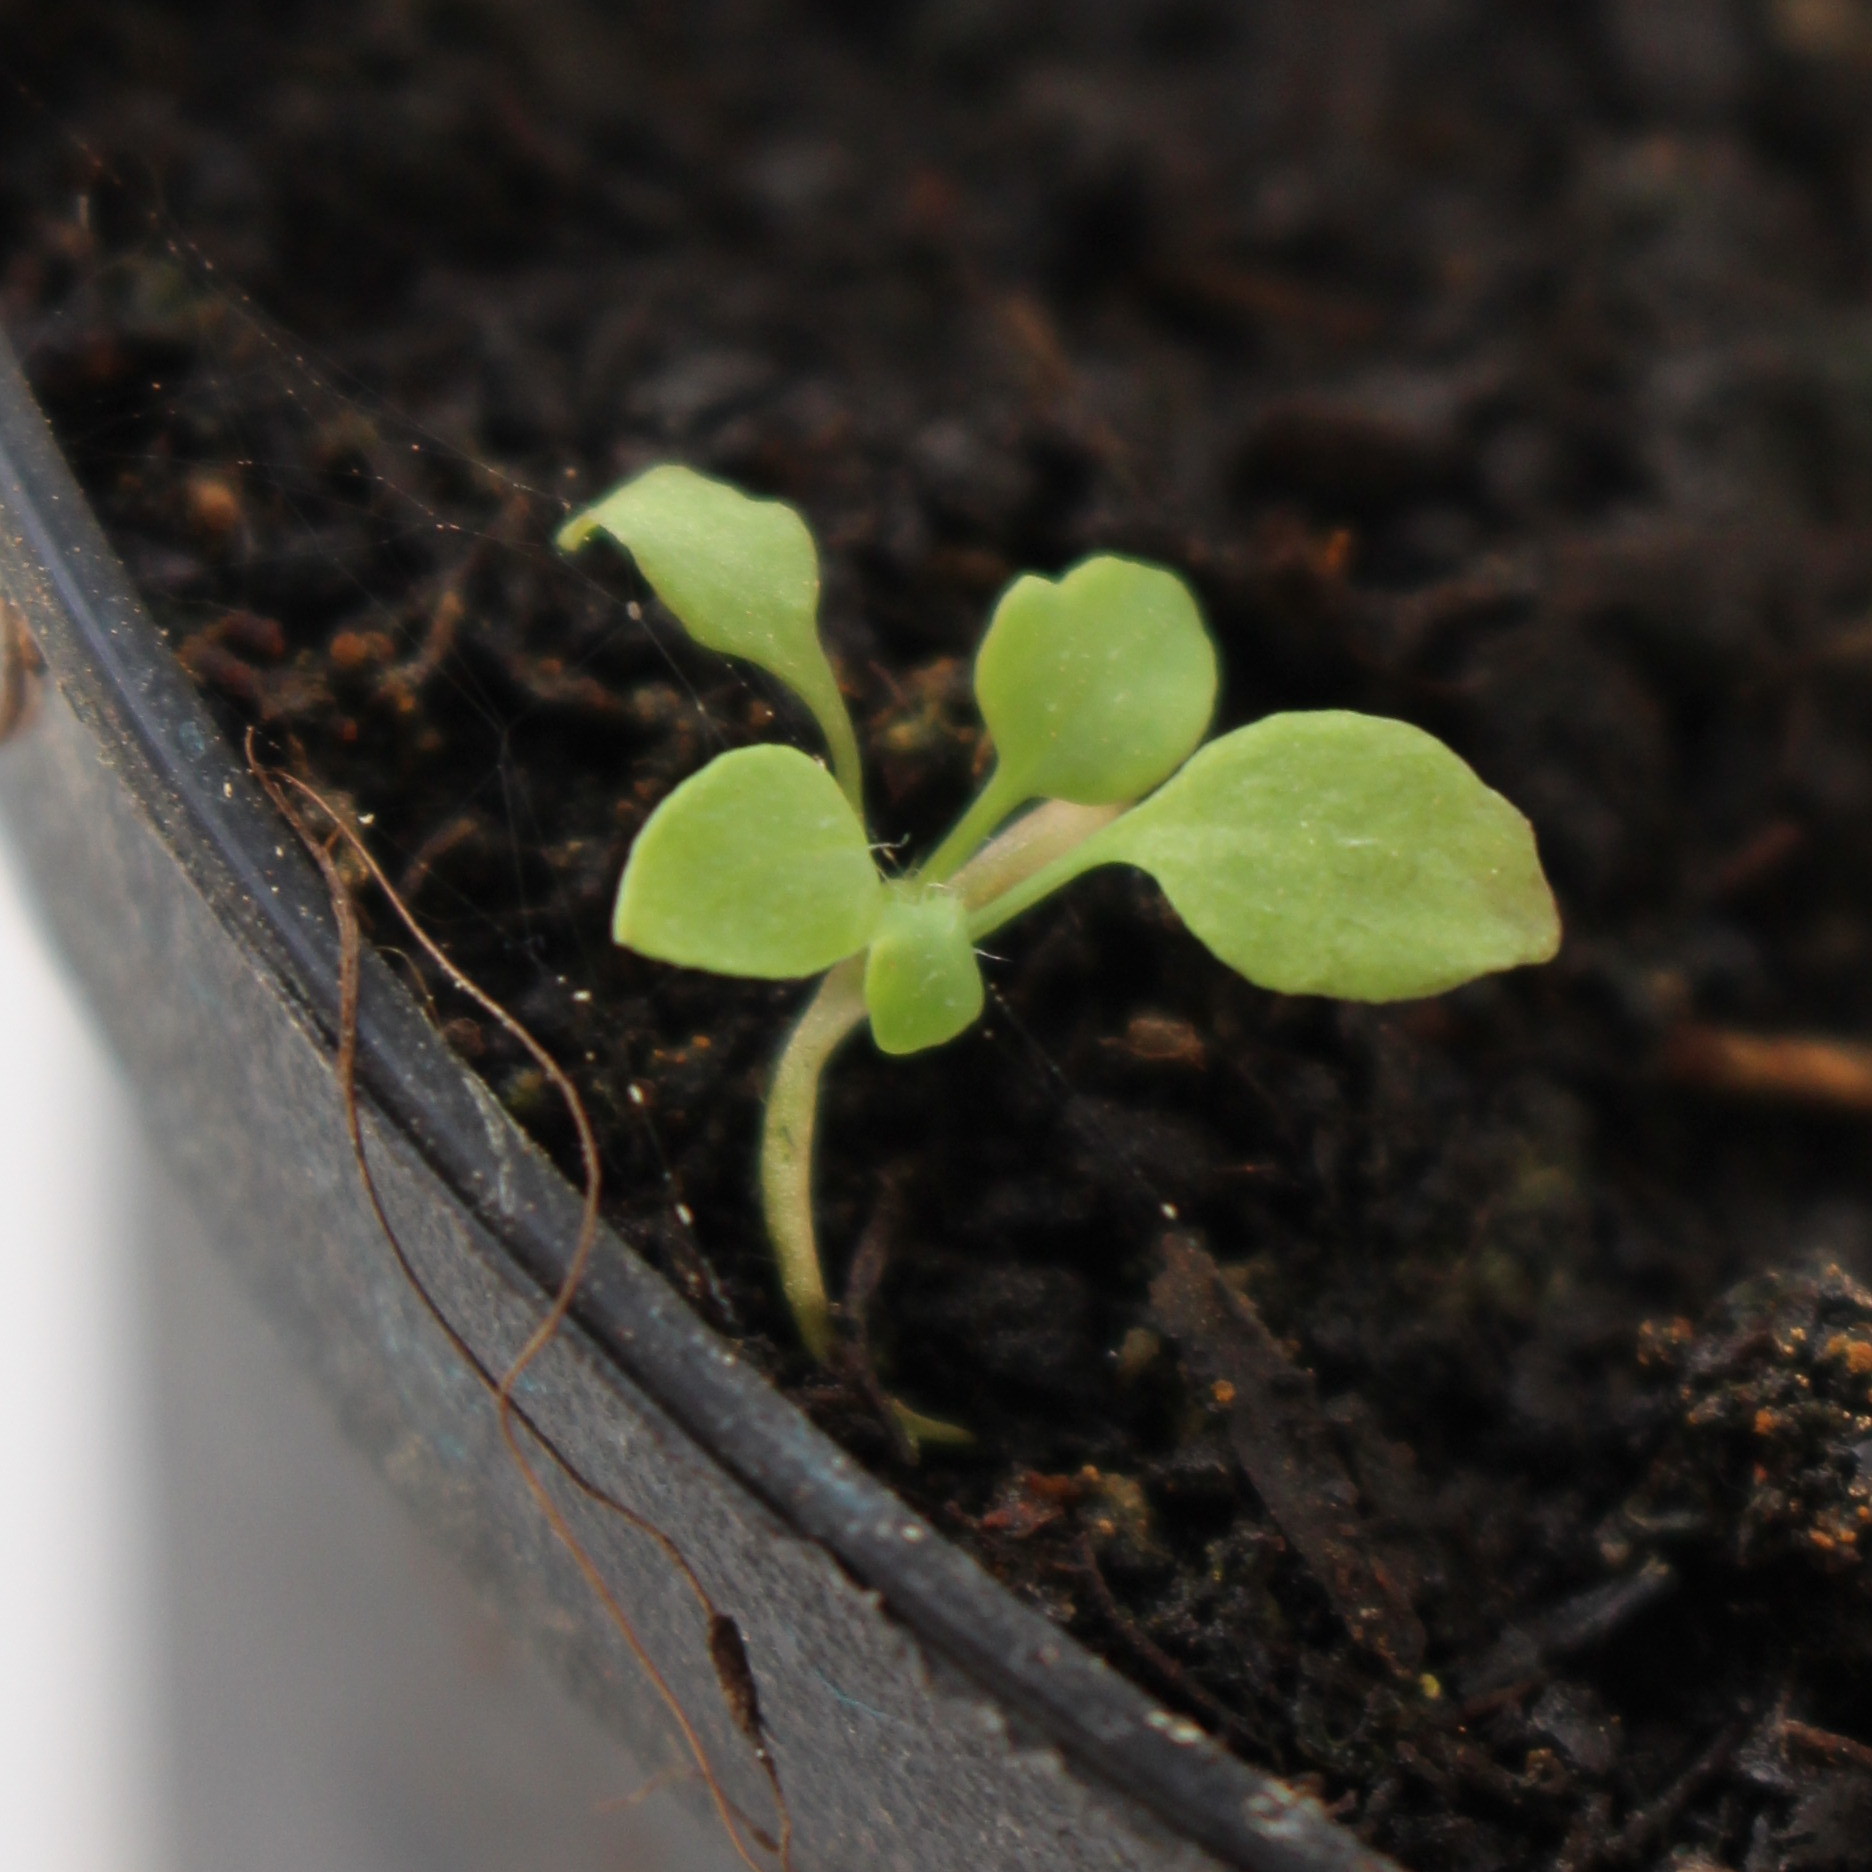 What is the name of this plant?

Papaver rhoeas
